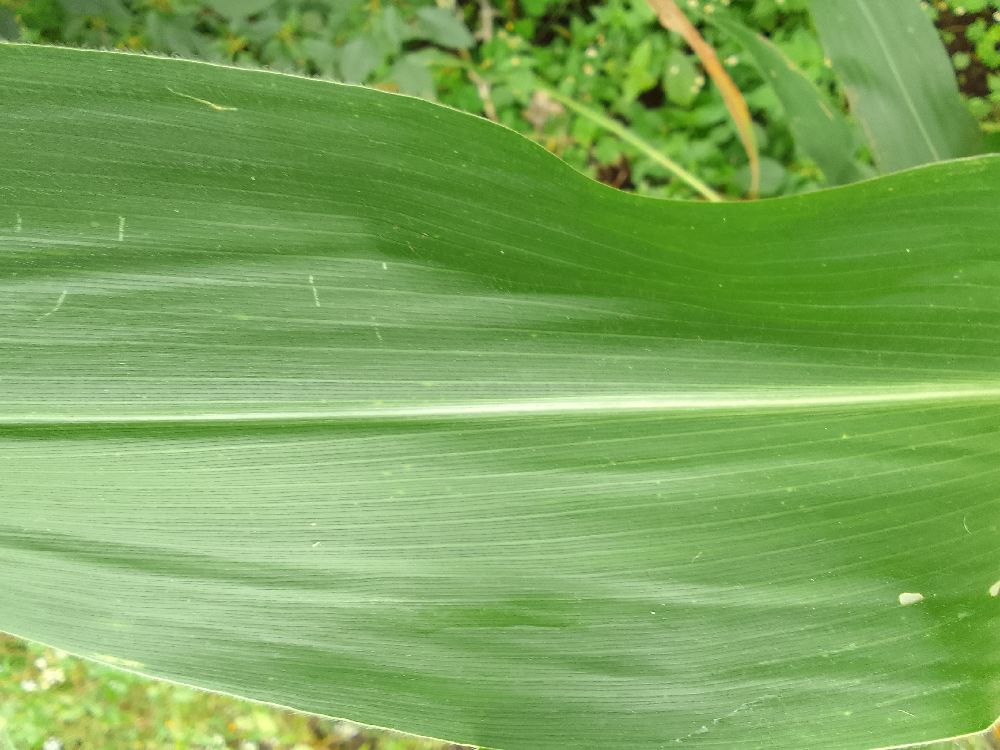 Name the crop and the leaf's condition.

maize, healthy
